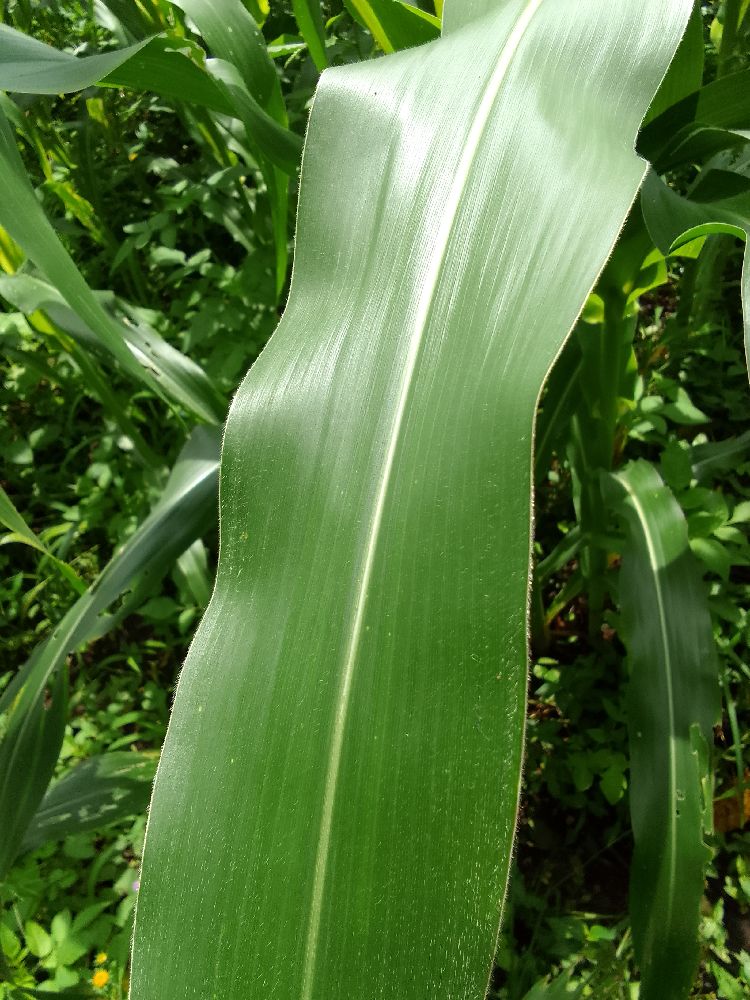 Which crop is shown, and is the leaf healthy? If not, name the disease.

maize, healthy
